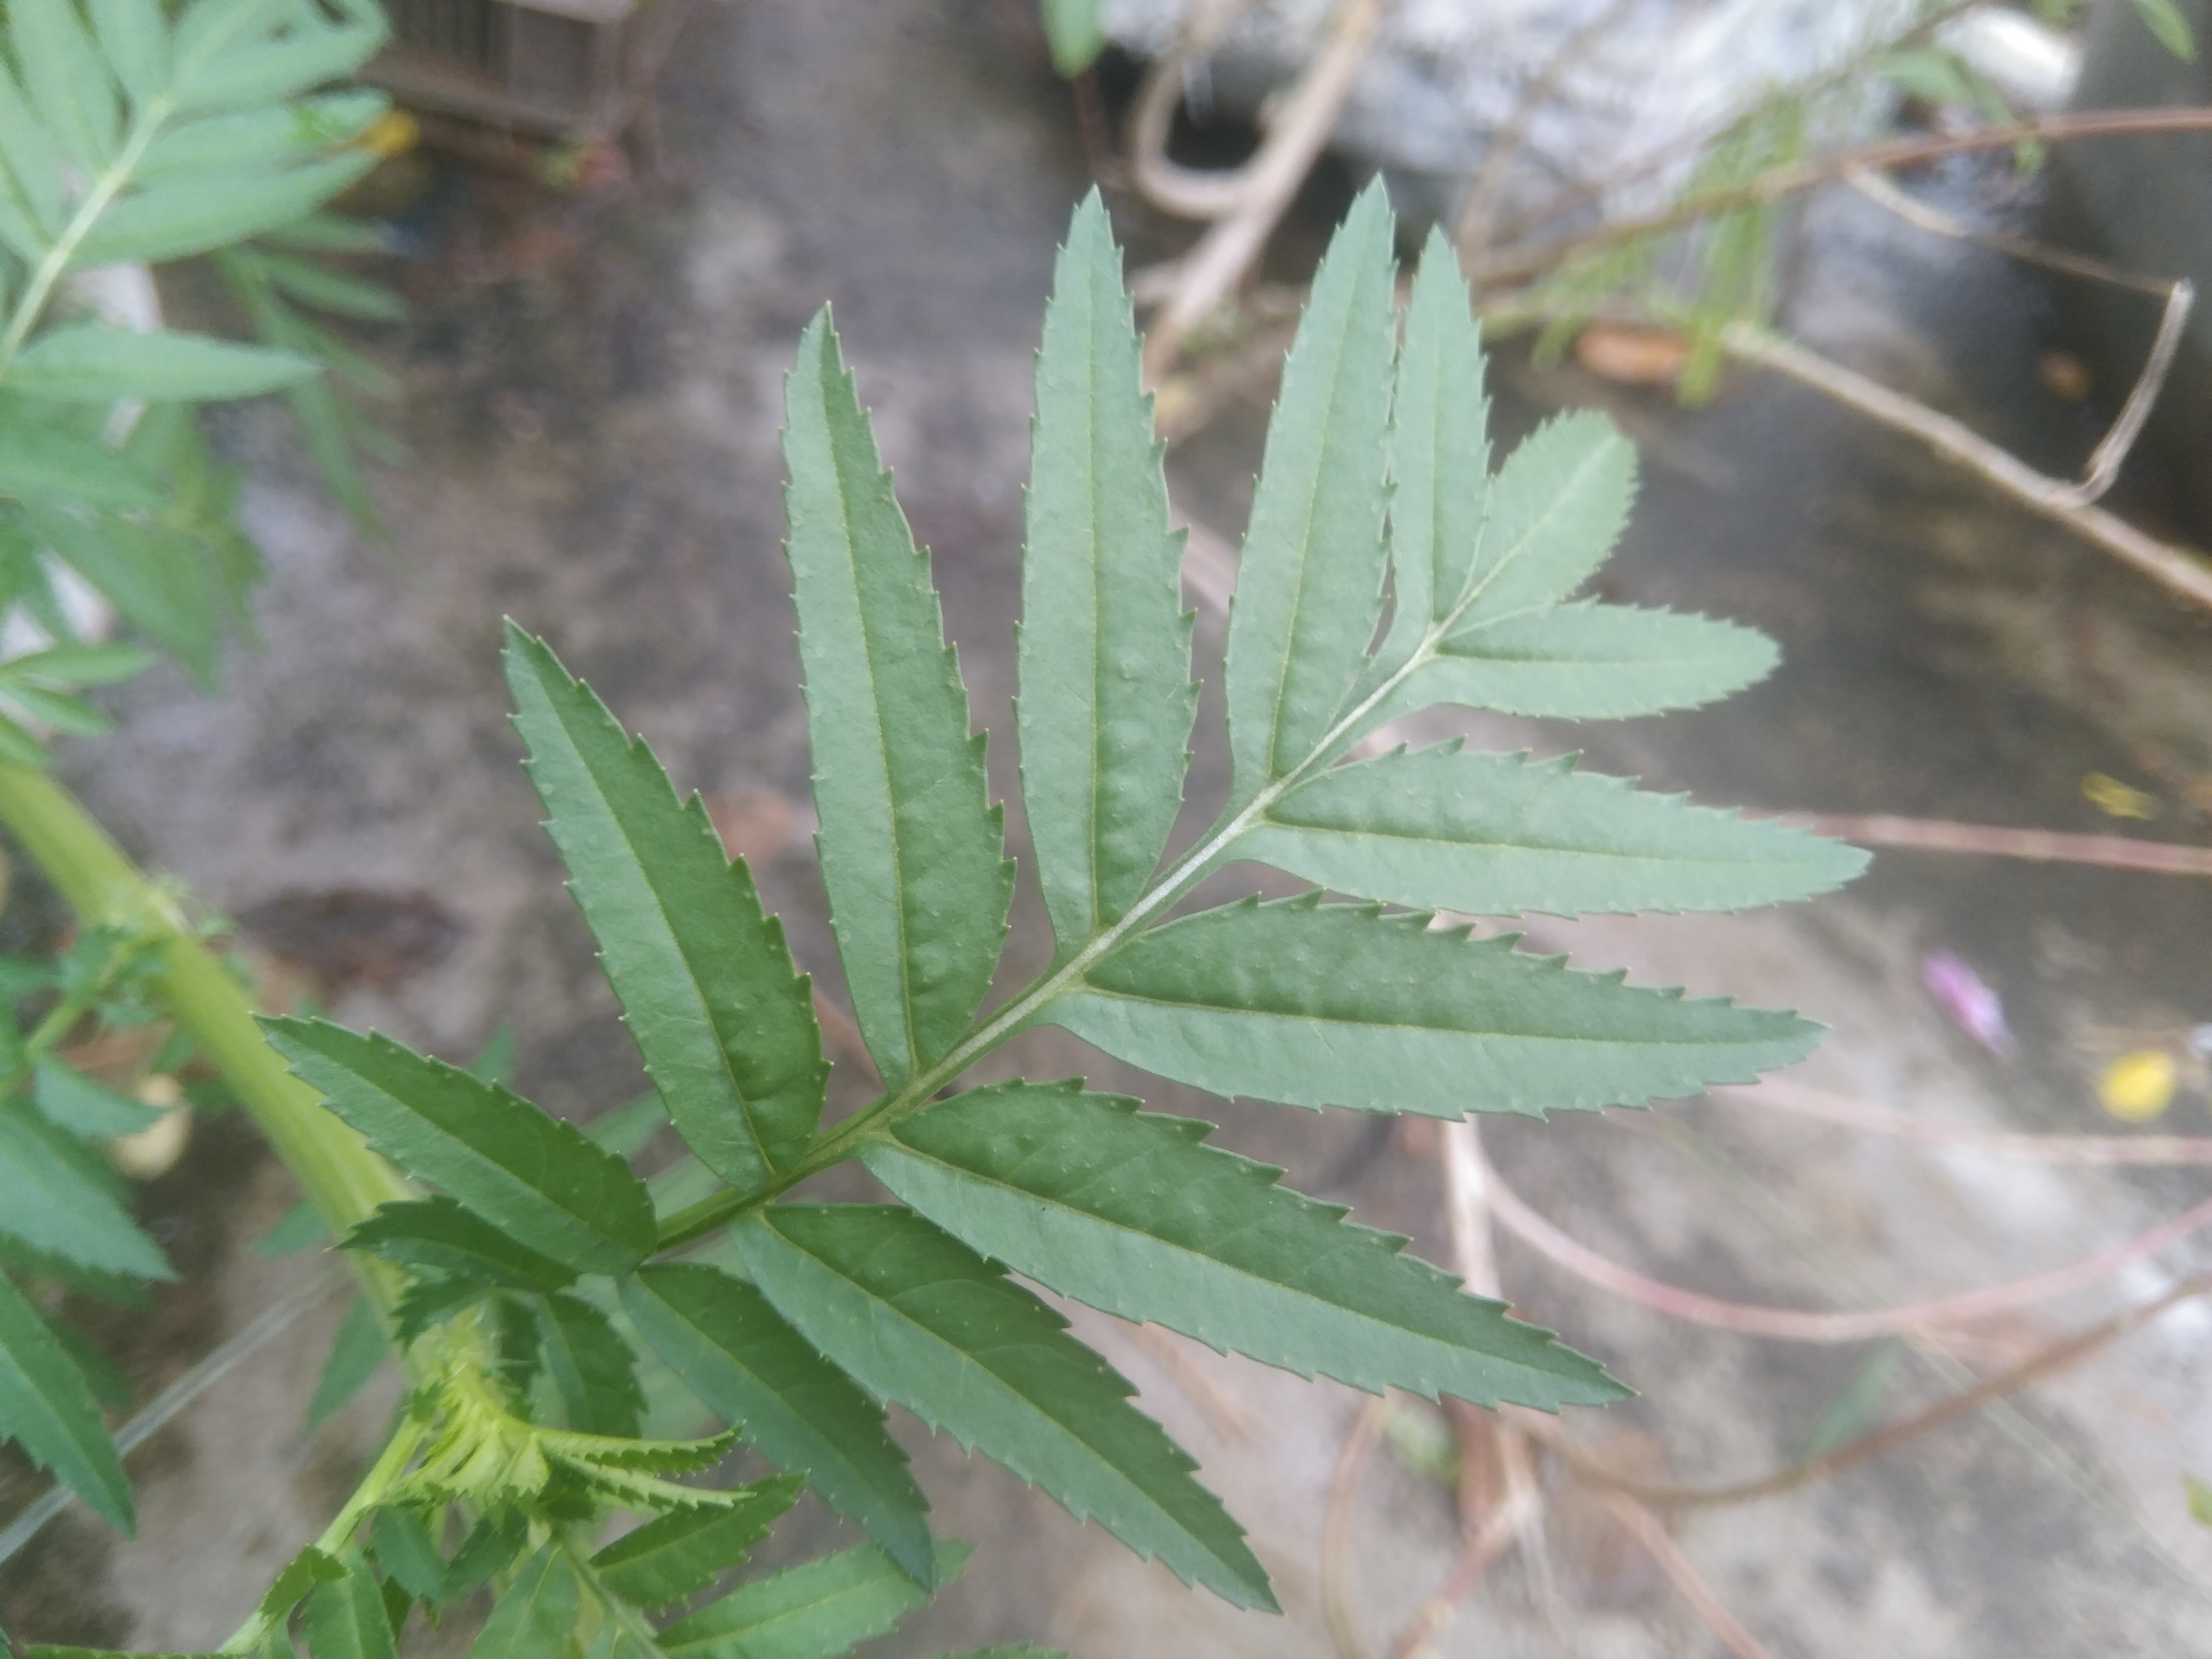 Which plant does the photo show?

marigold
